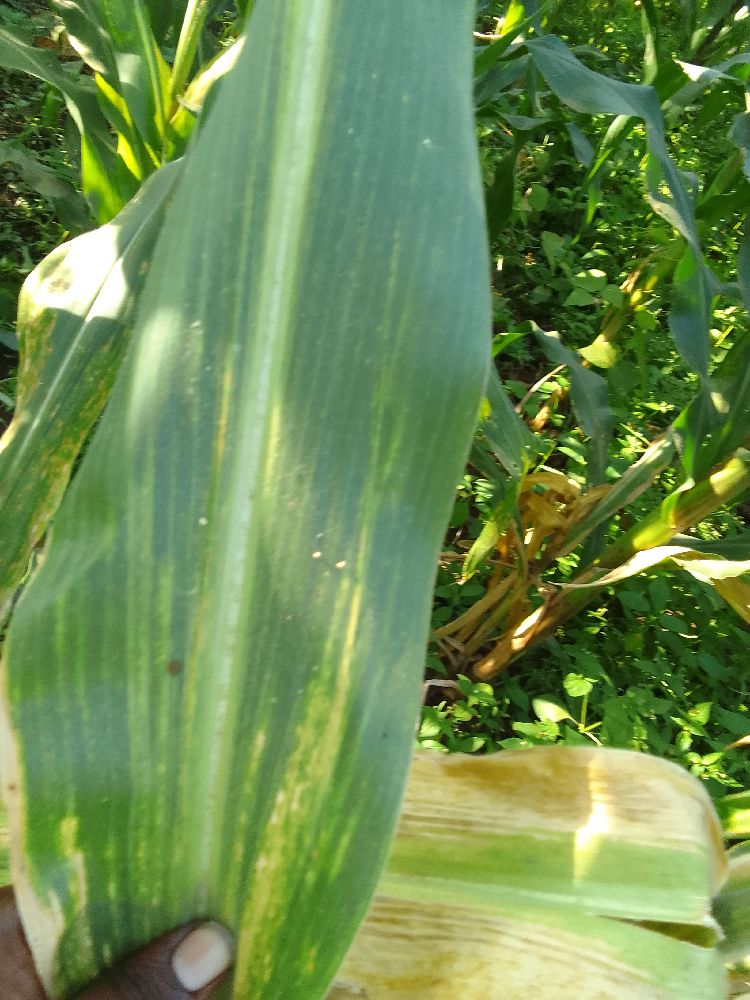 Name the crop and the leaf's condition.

maize, maize lethal necrosis
